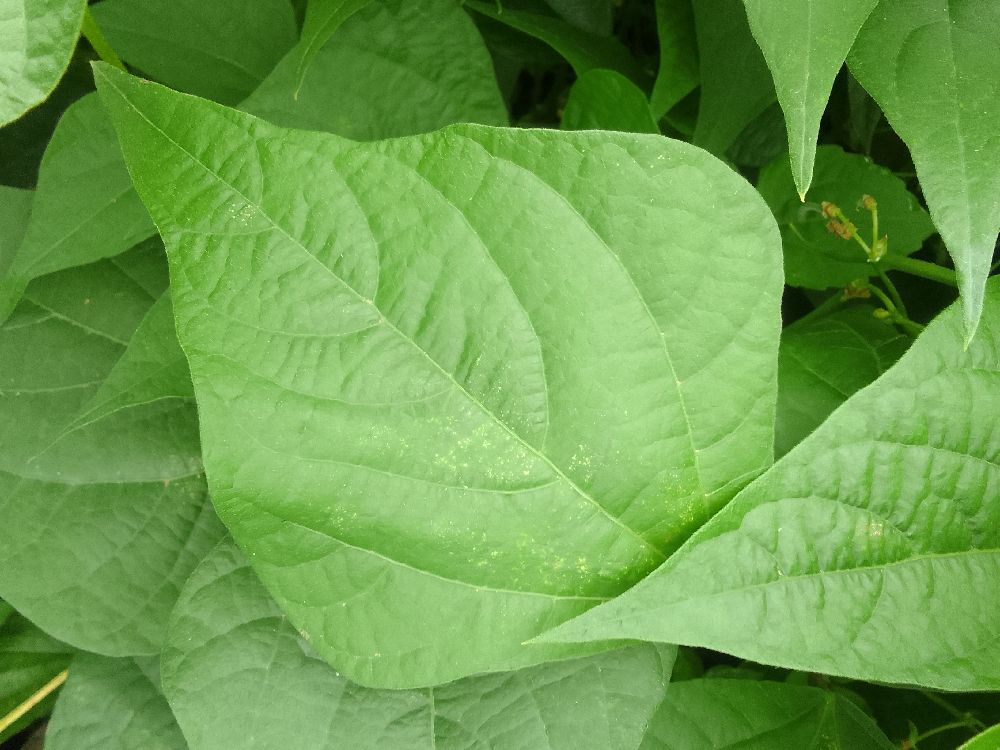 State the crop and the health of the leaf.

common bean, healthy
